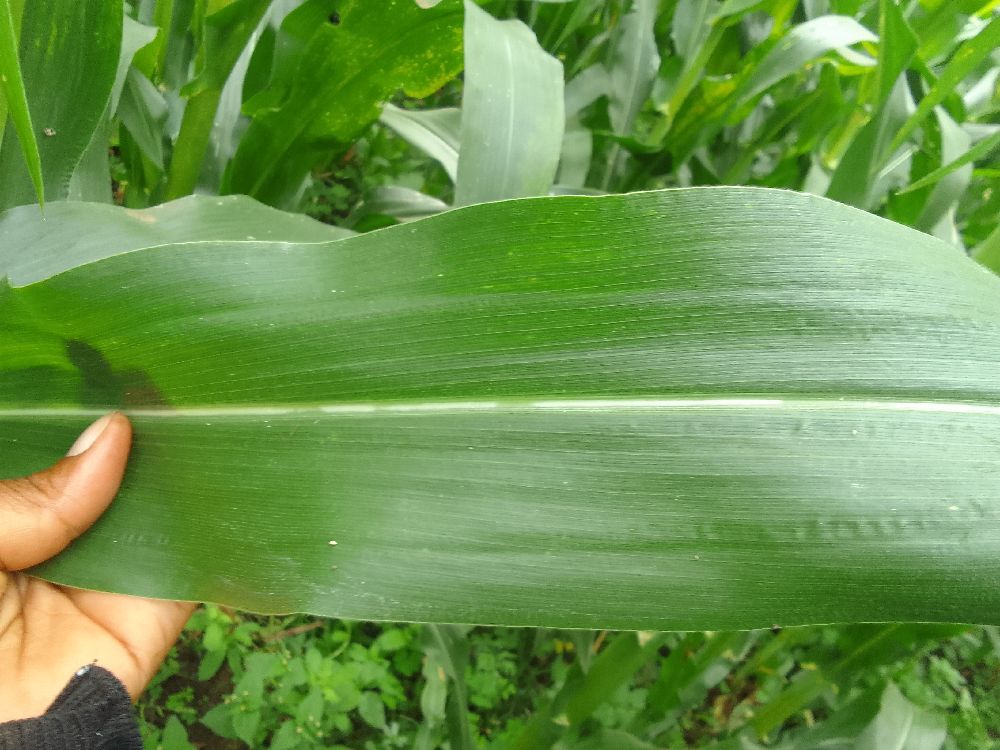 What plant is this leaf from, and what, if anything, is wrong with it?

maize, healthy
